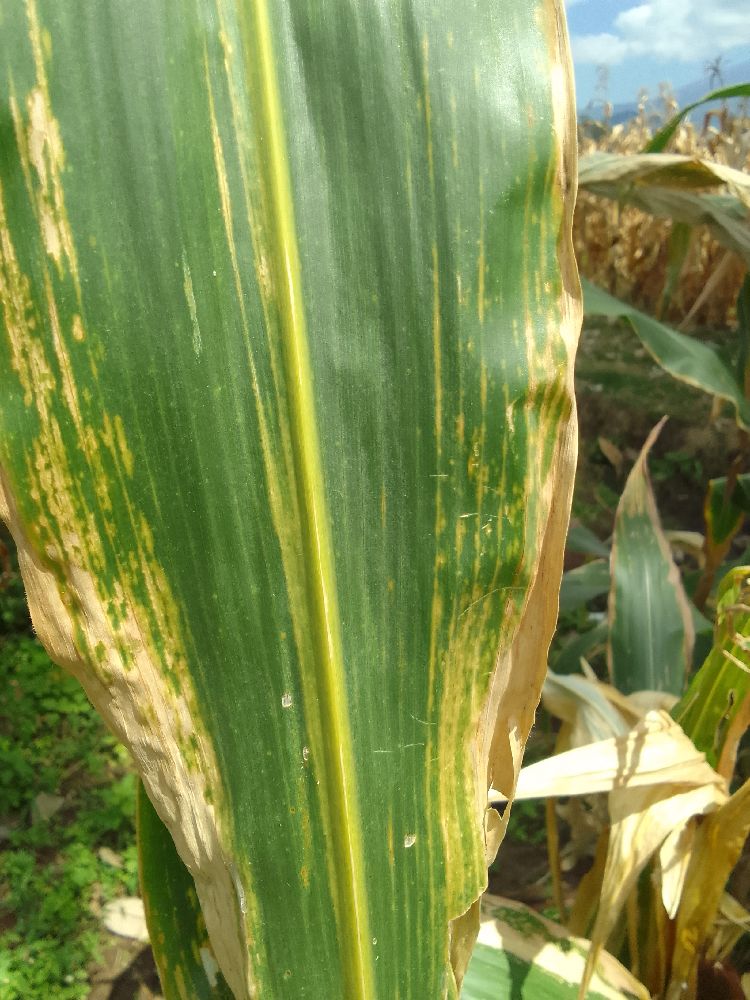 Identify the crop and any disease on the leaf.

maize, maize lethal necrosis
